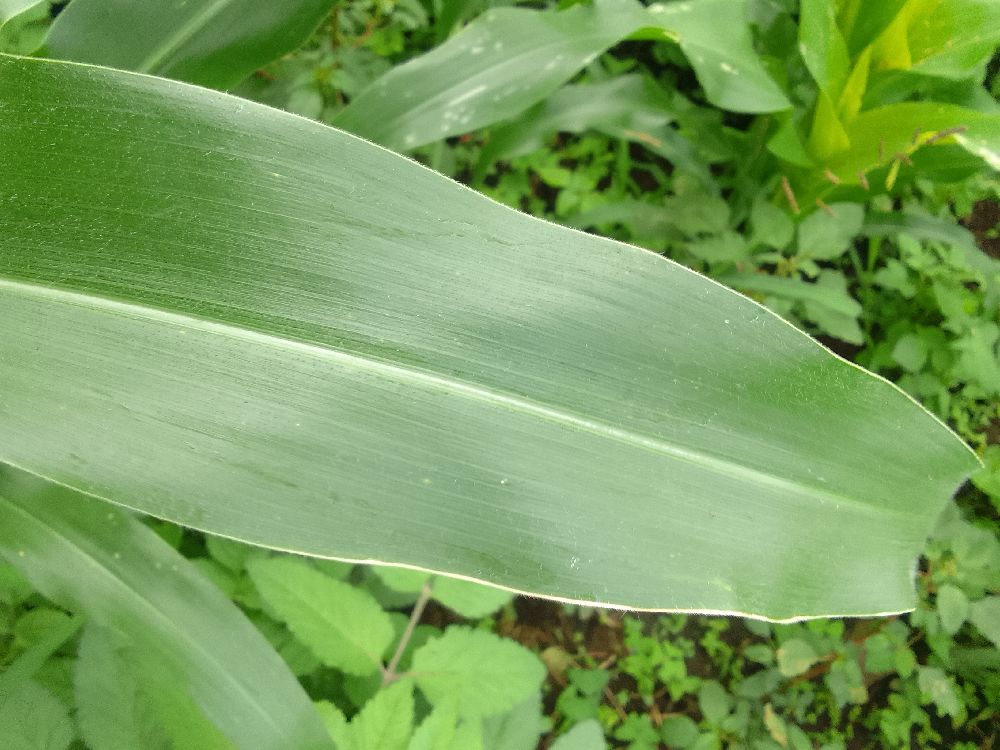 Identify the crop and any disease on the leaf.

maize, healthy
